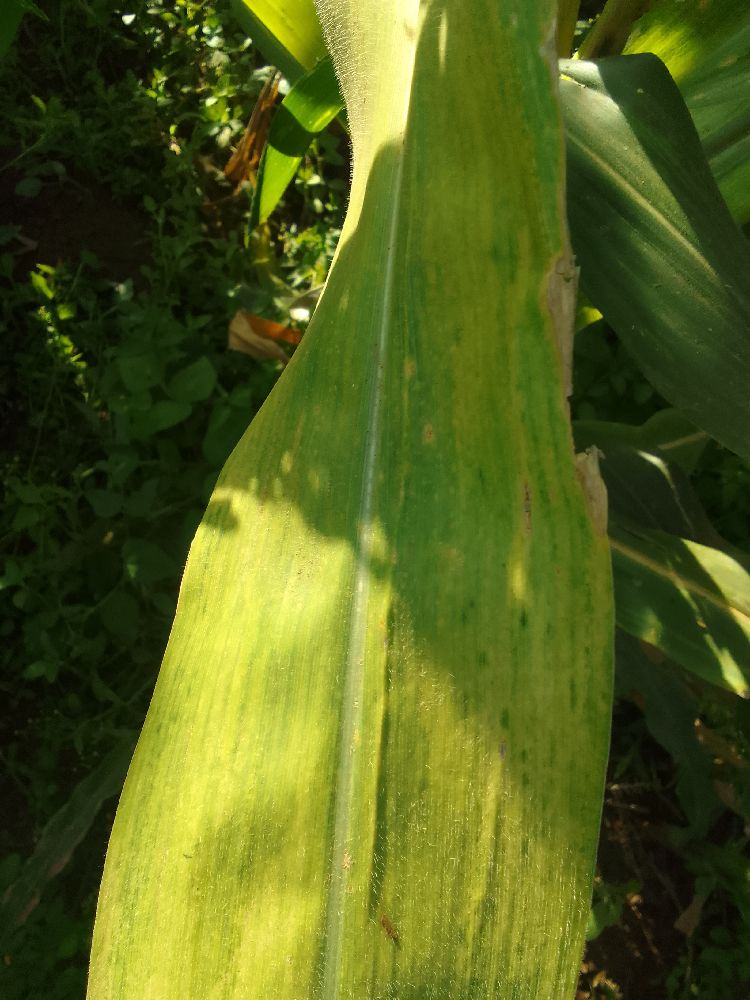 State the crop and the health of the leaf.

maize, maize lethal necrosis
